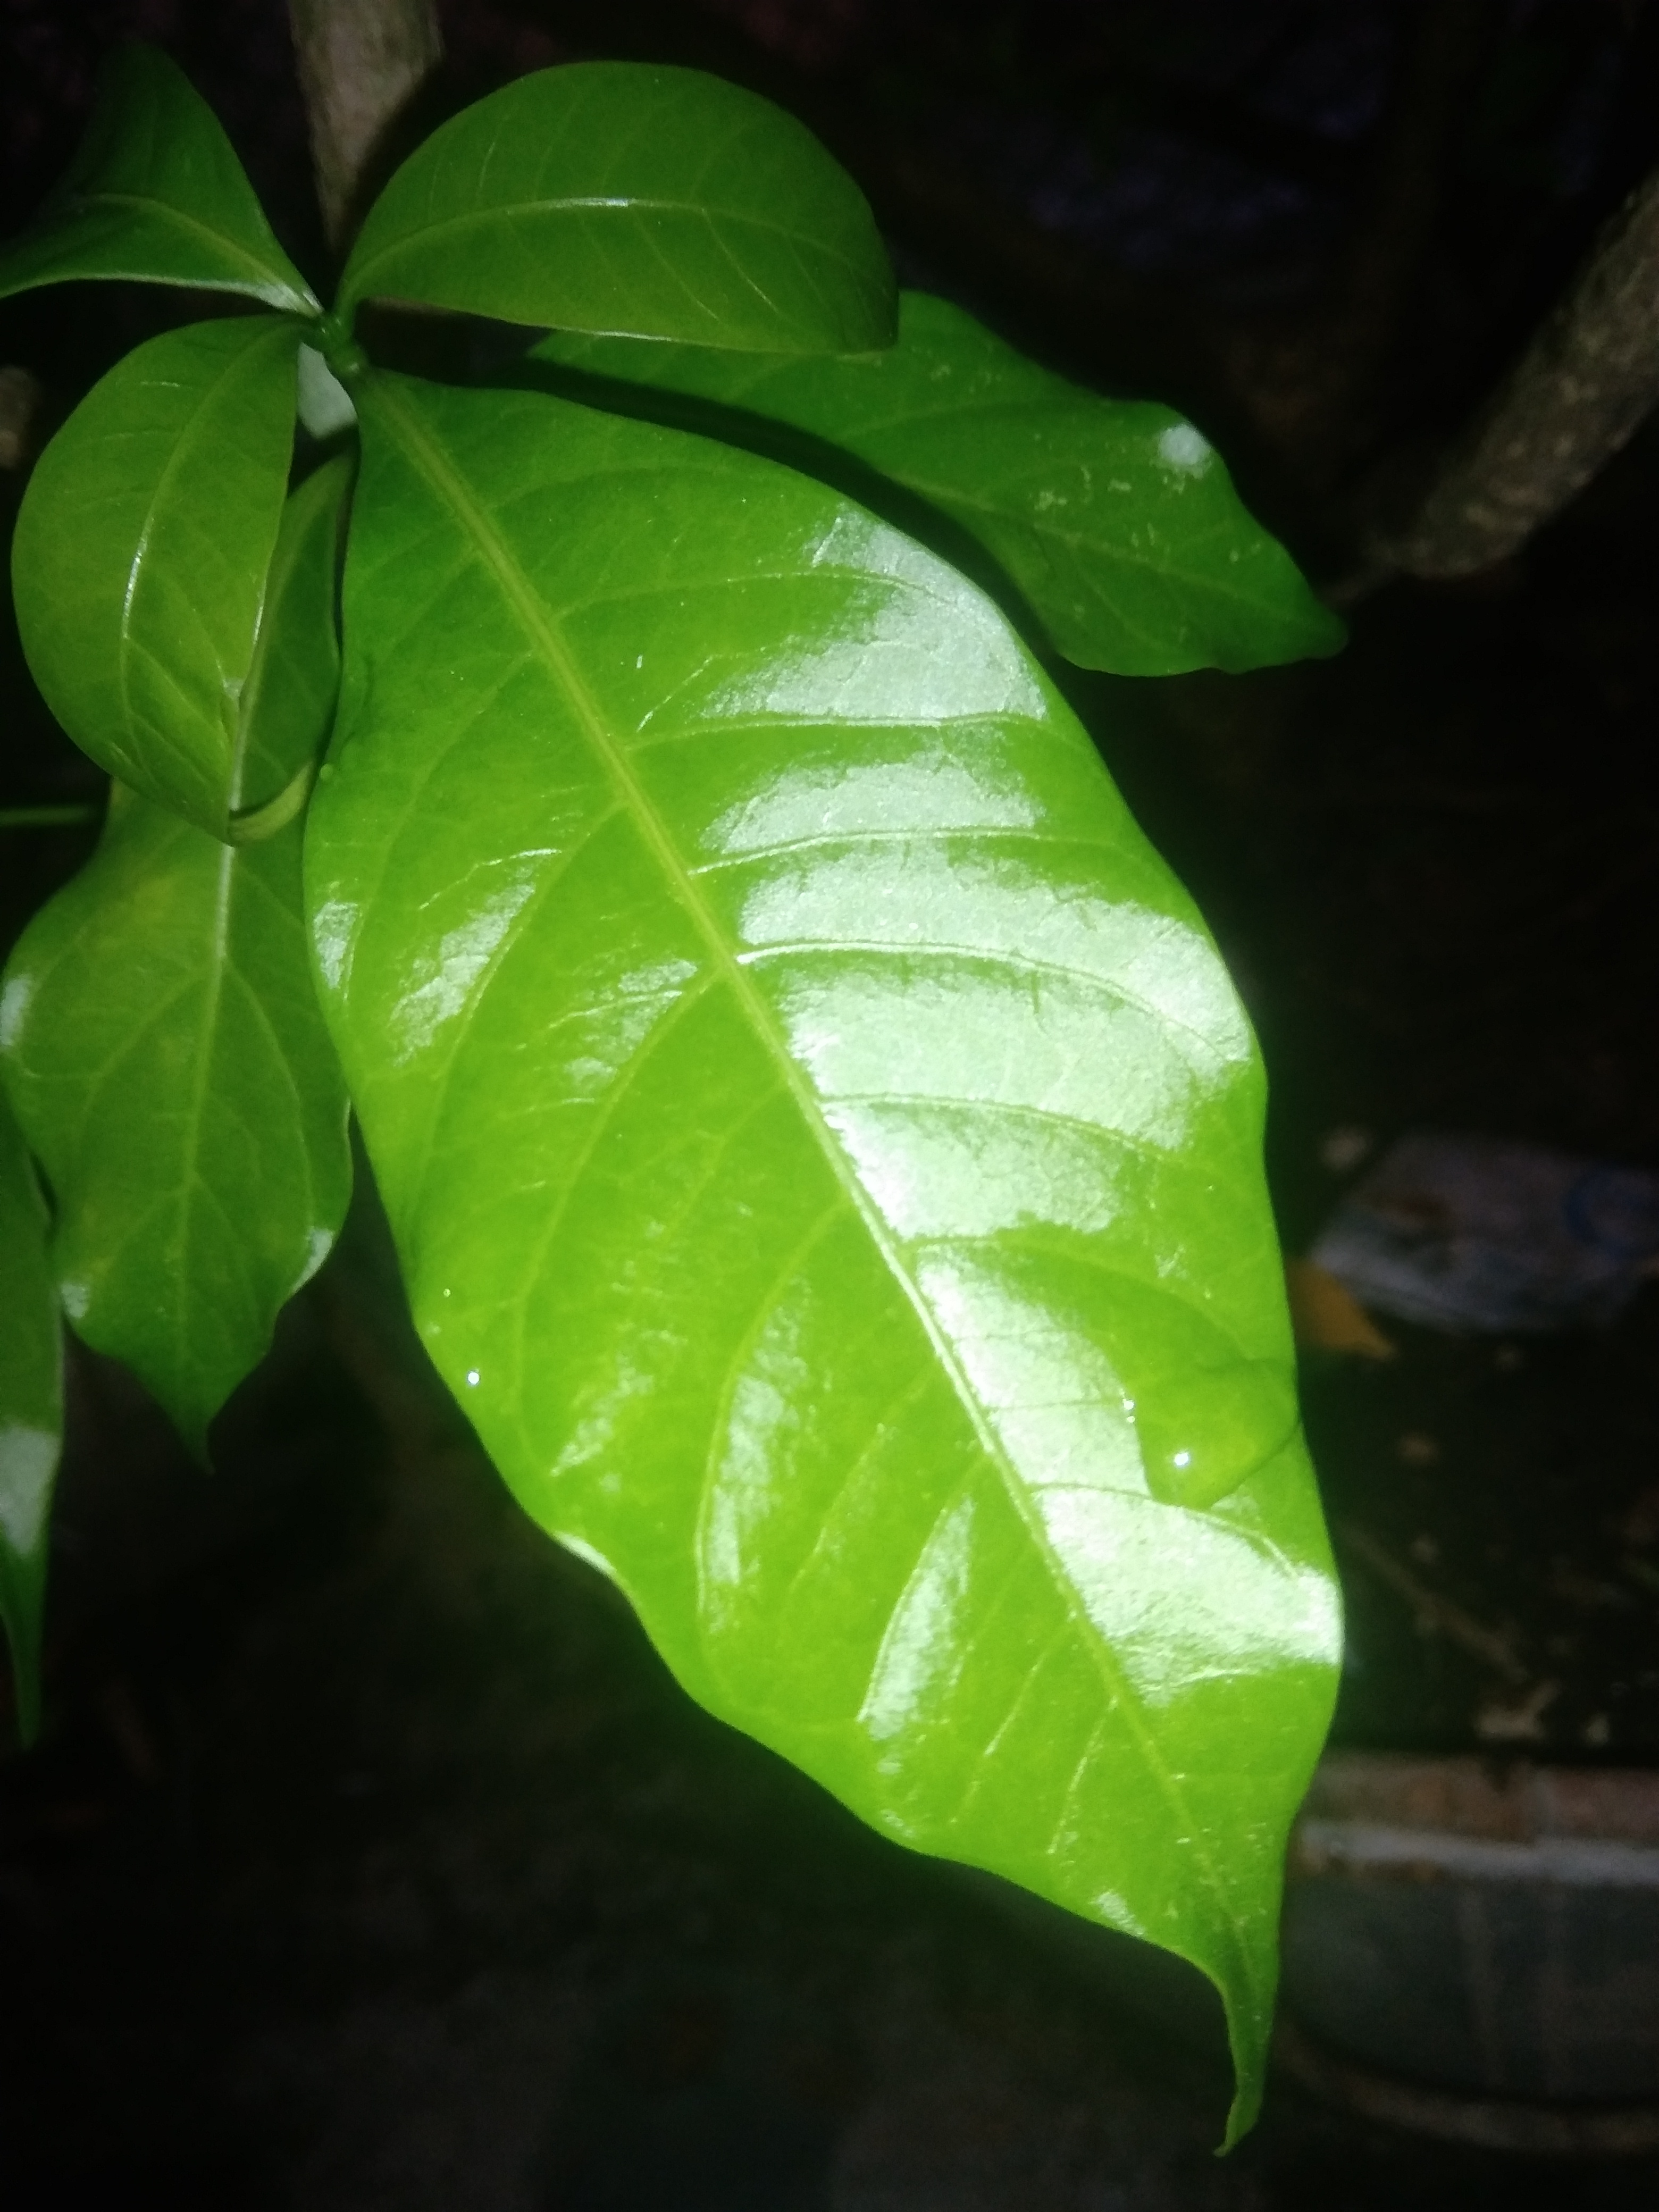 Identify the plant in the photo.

togor
